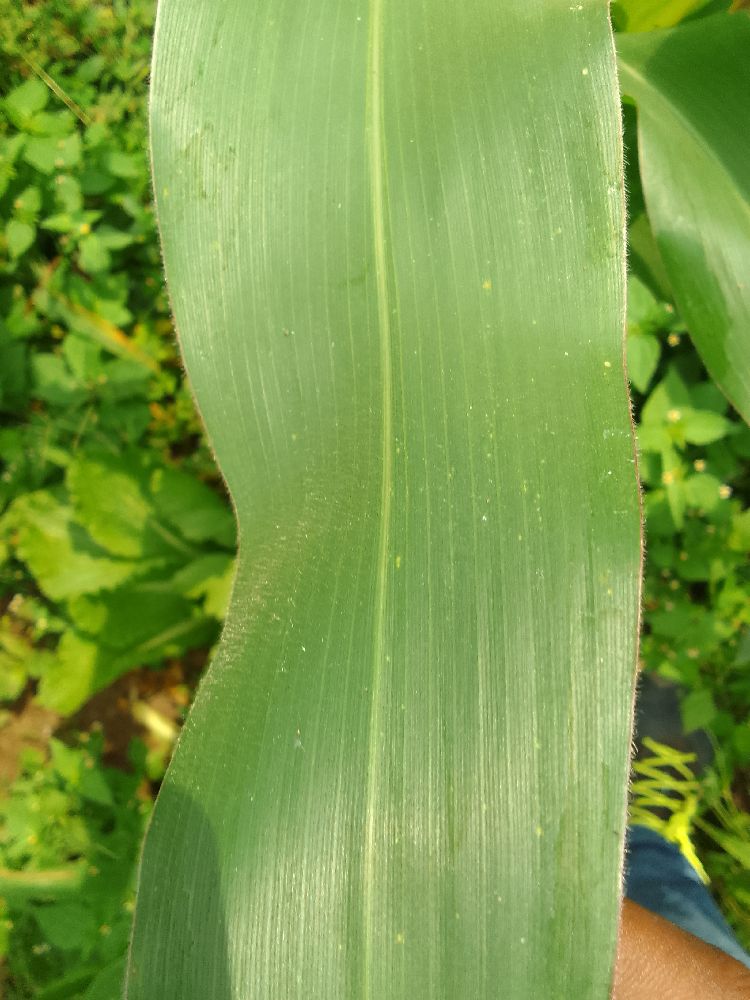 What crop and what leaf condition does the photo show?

maize, healthy
